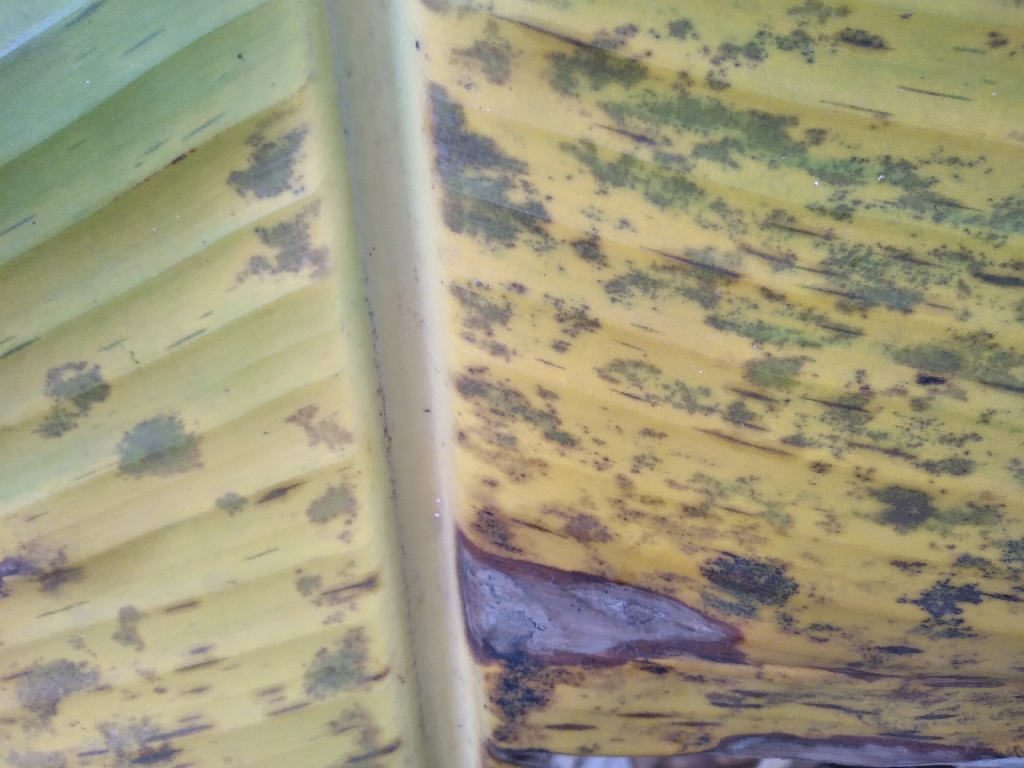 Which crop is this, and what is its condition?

banana, black sigatoka
